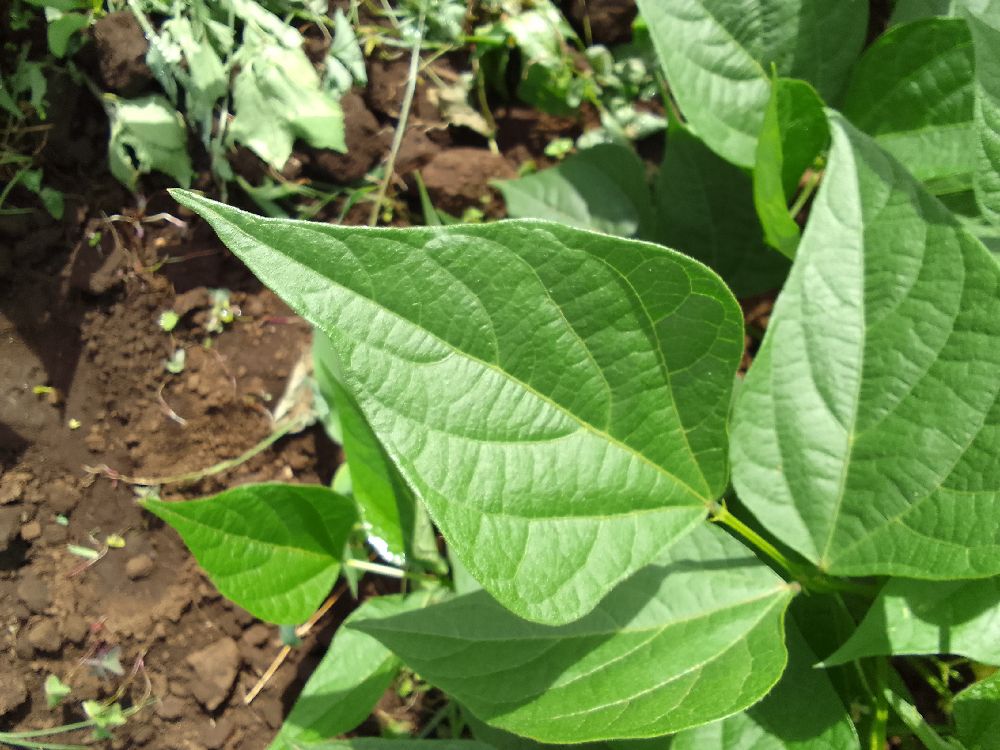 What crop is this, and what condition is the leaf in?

common bean, healthy
